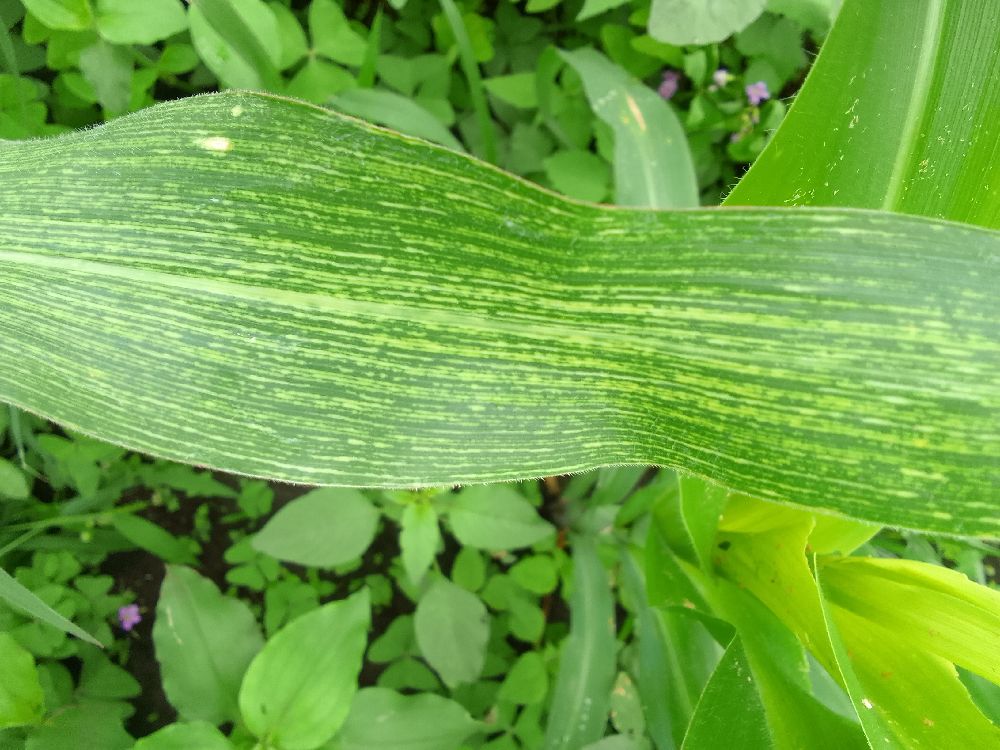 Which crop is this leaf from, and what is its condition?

maize, maize streak virus
